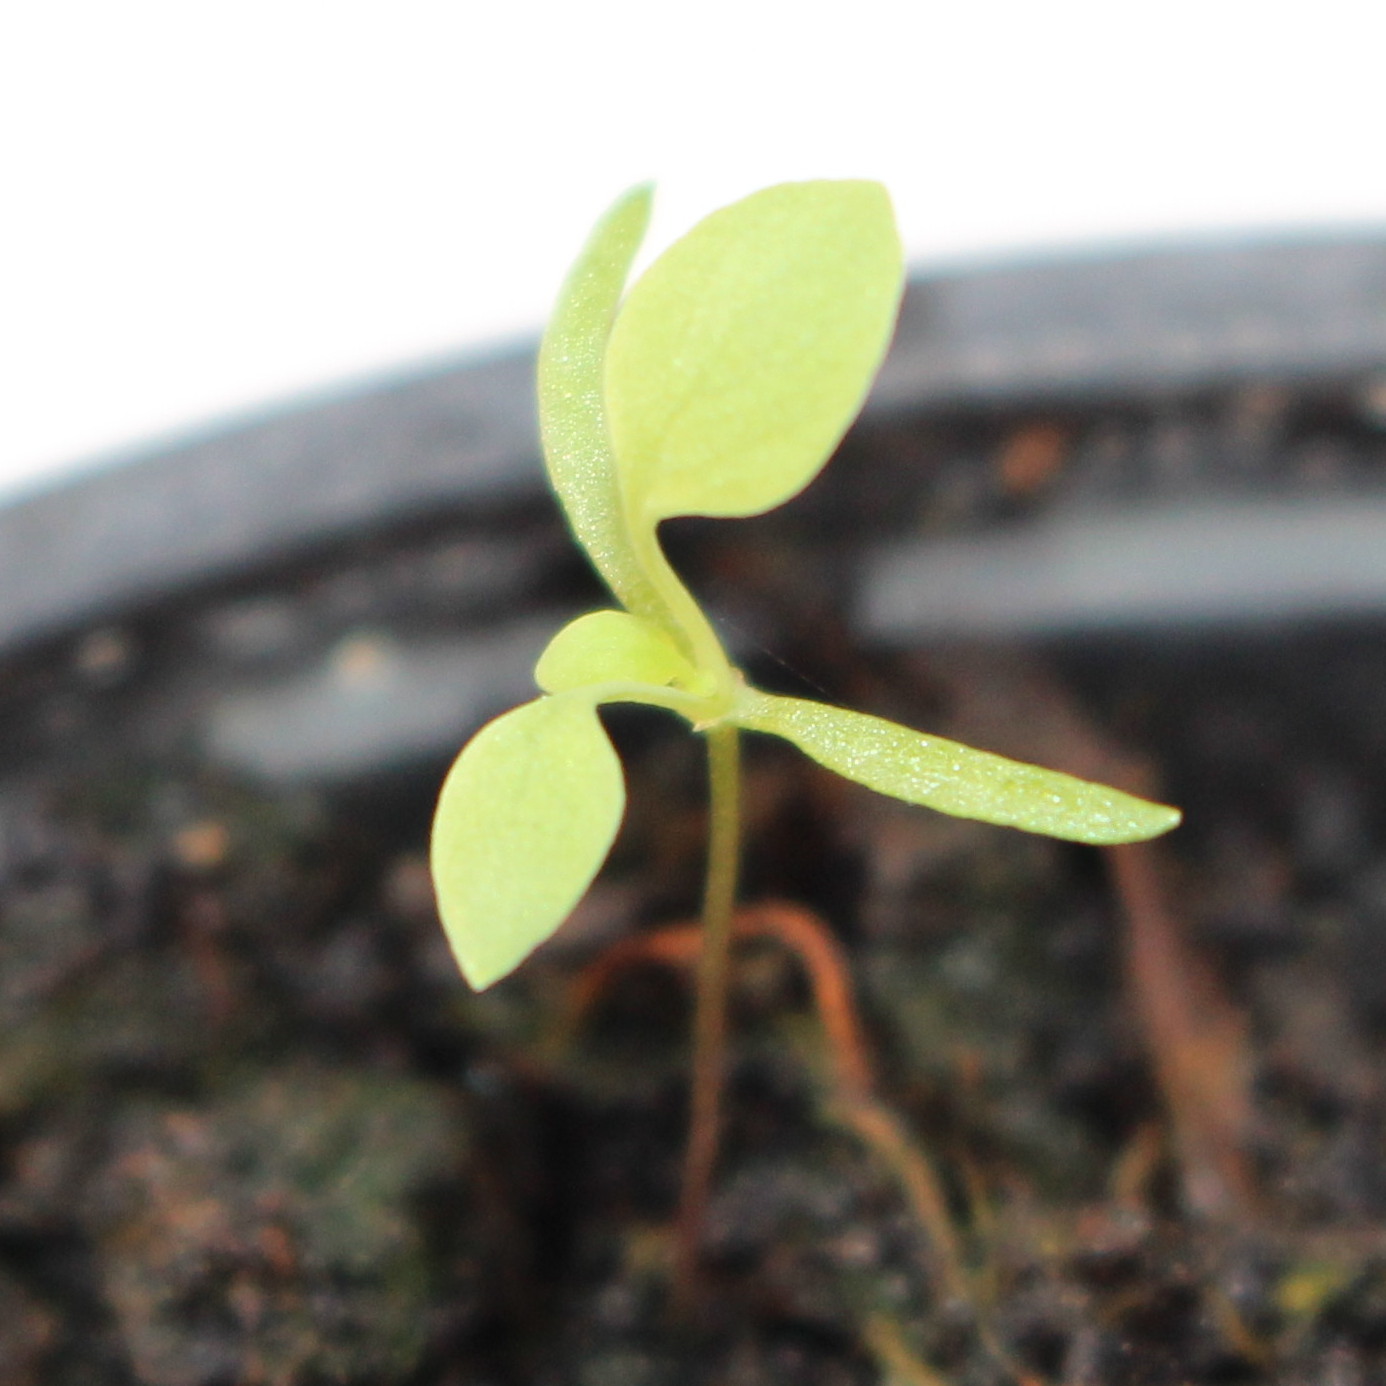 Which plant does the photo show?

Papaver rhoeas
